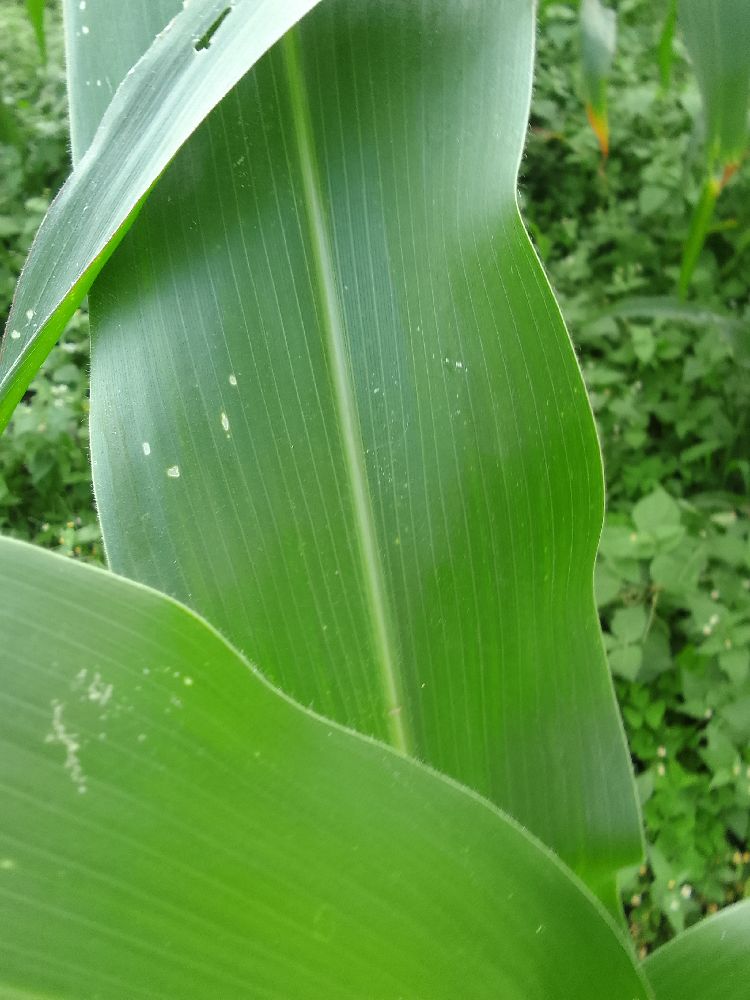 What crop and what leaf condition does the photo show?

maize, healthy
